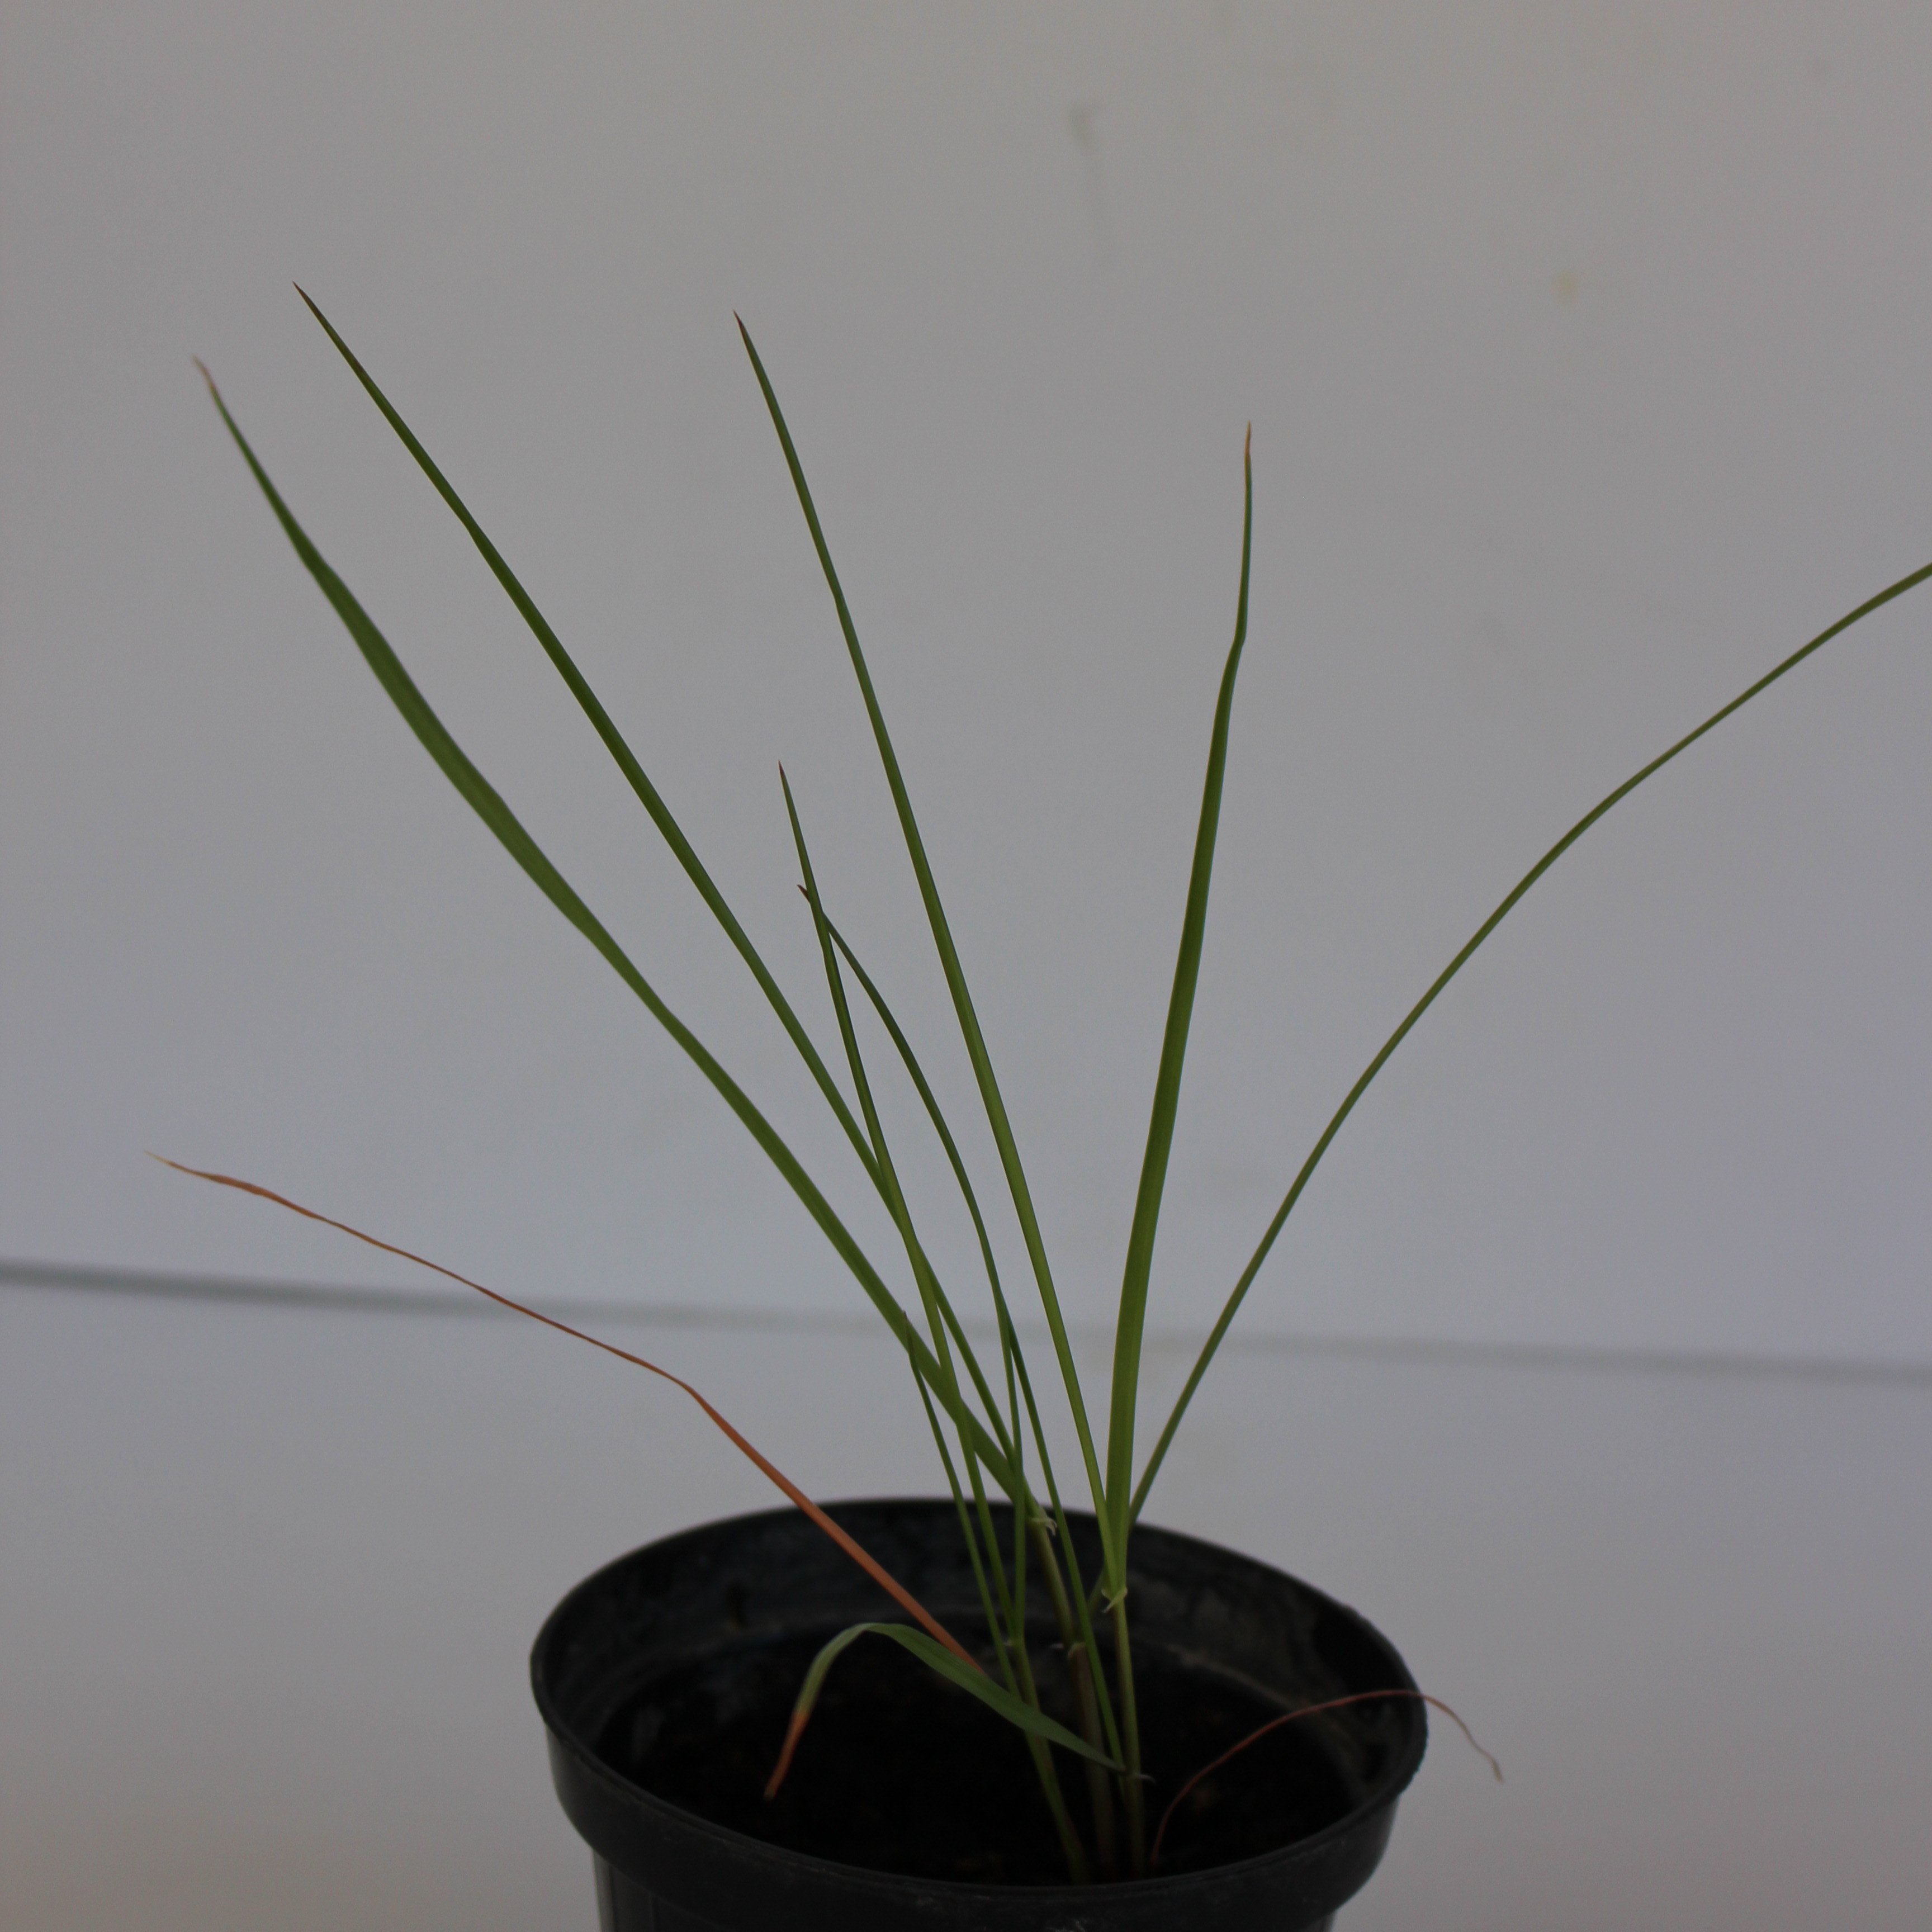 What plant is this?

Lolium multiflorum
